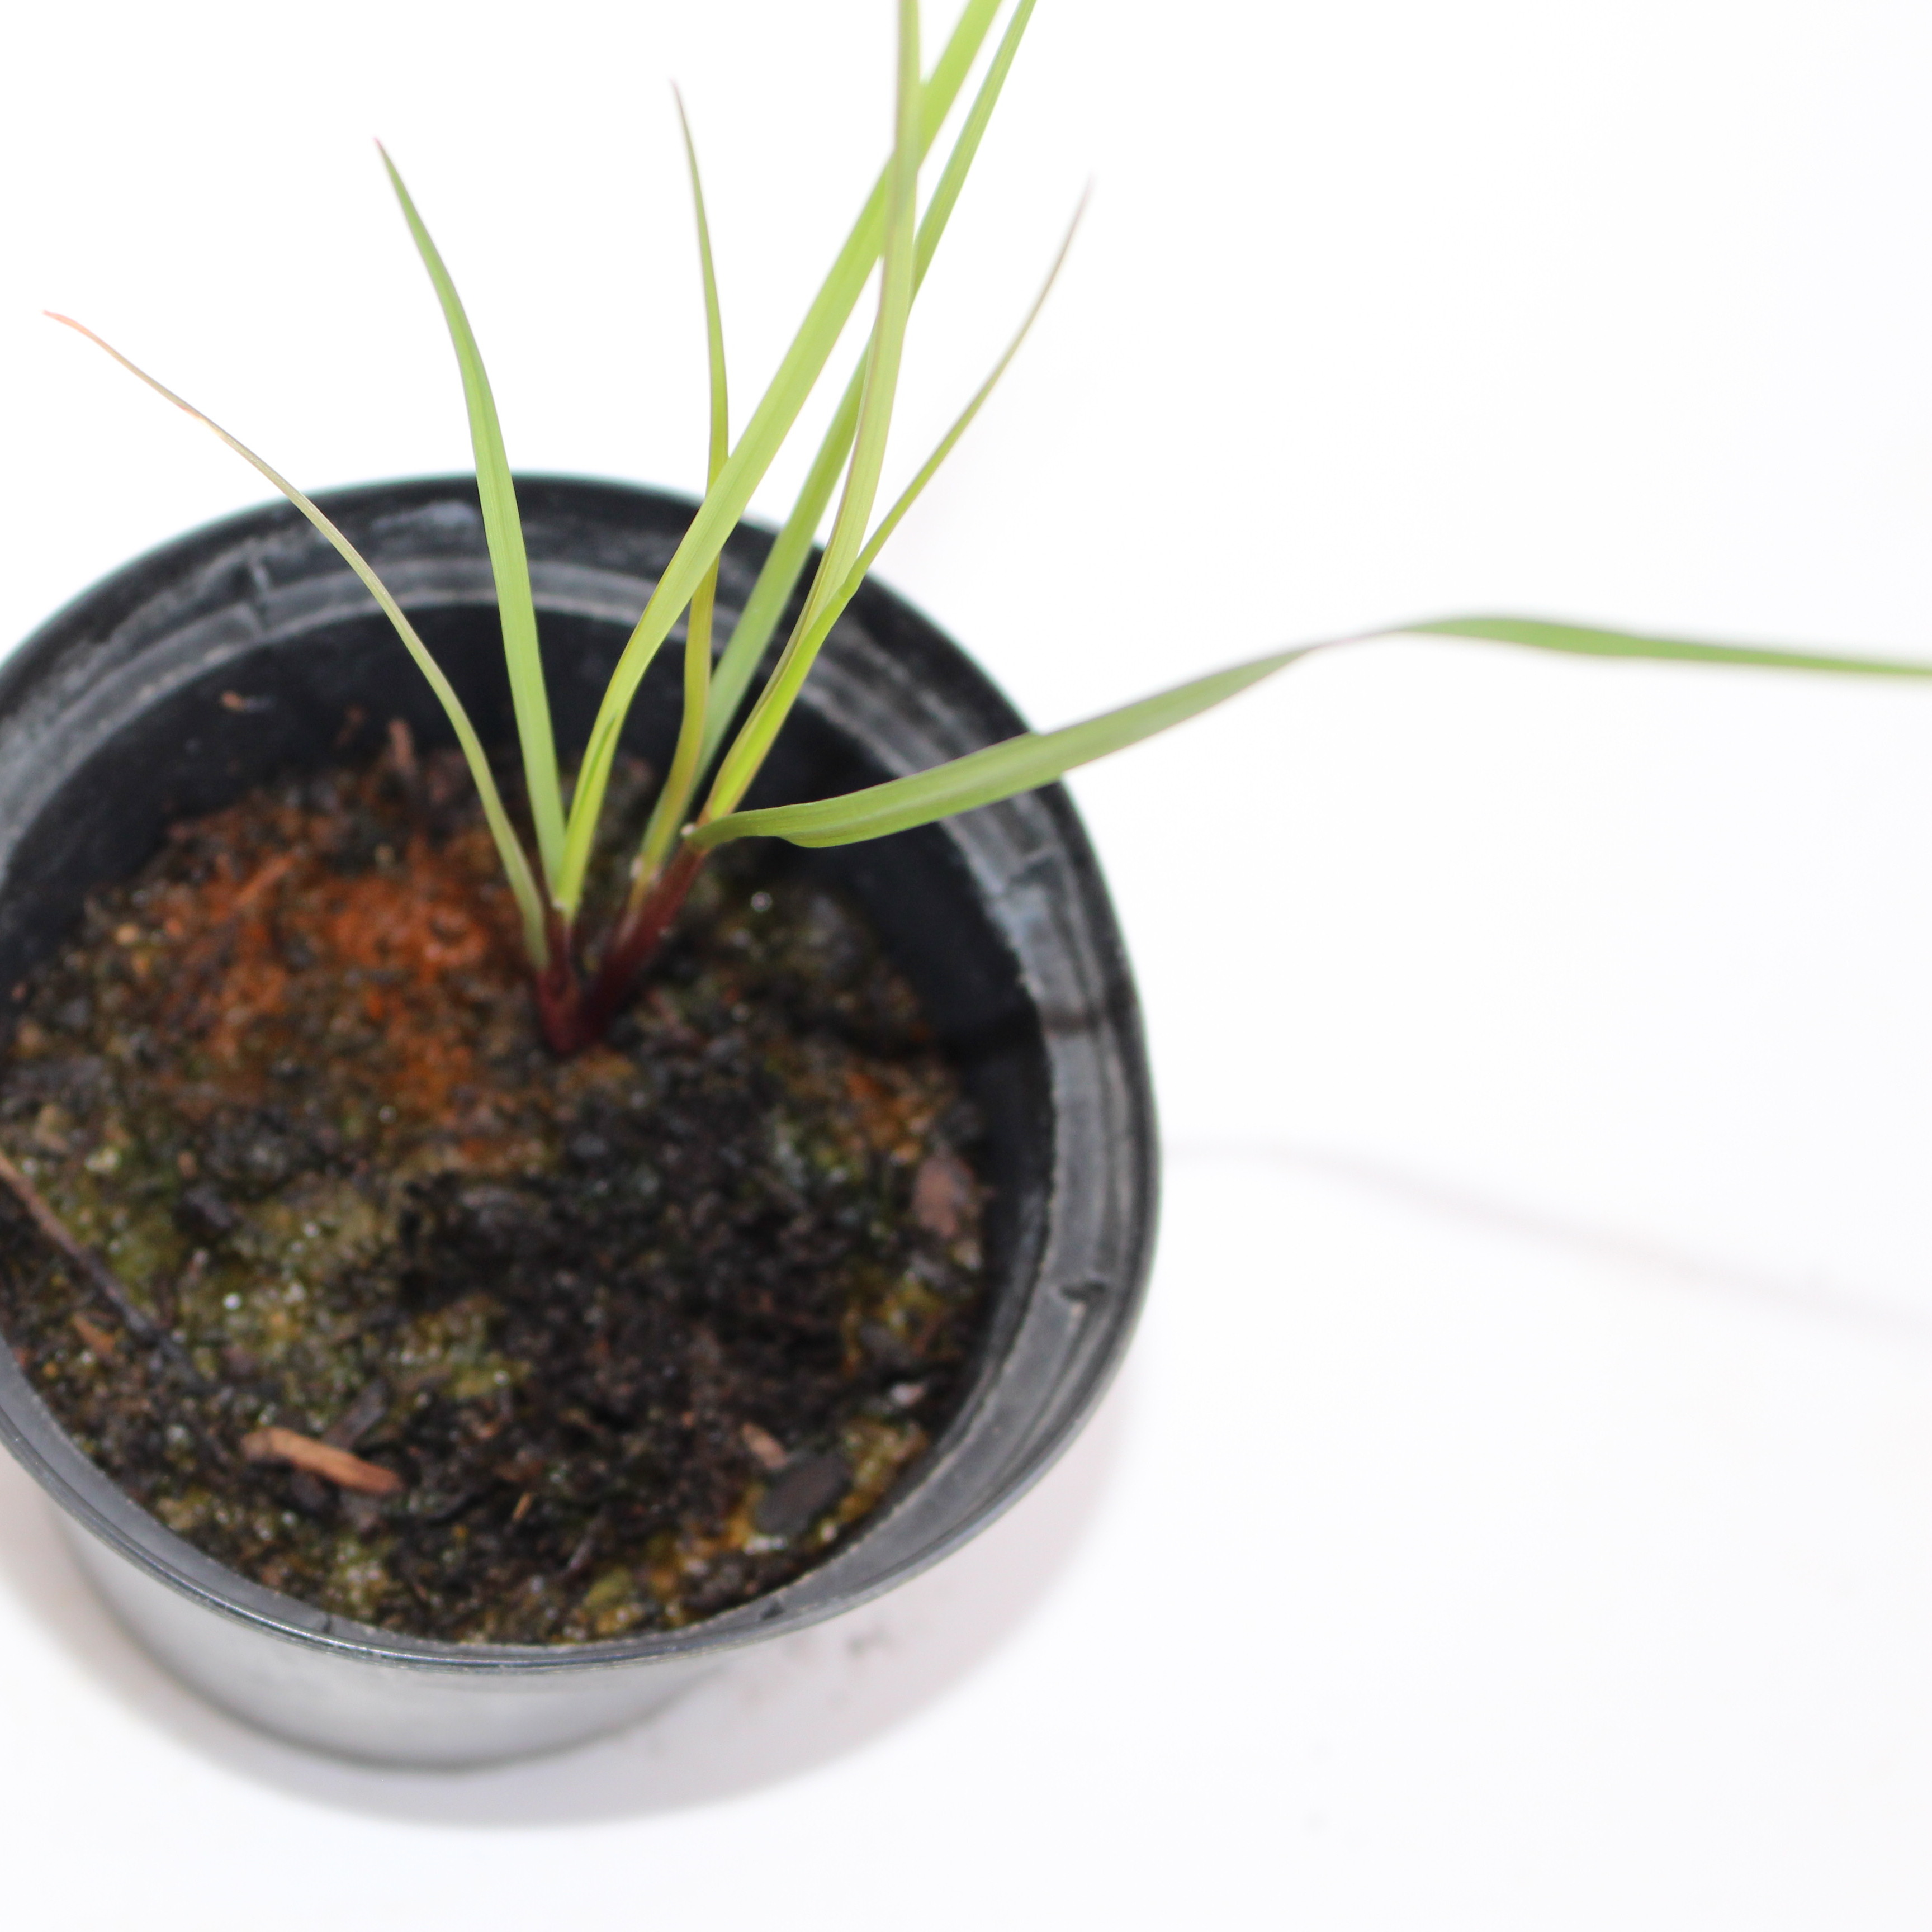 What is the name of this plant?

Lolium multiflorum
